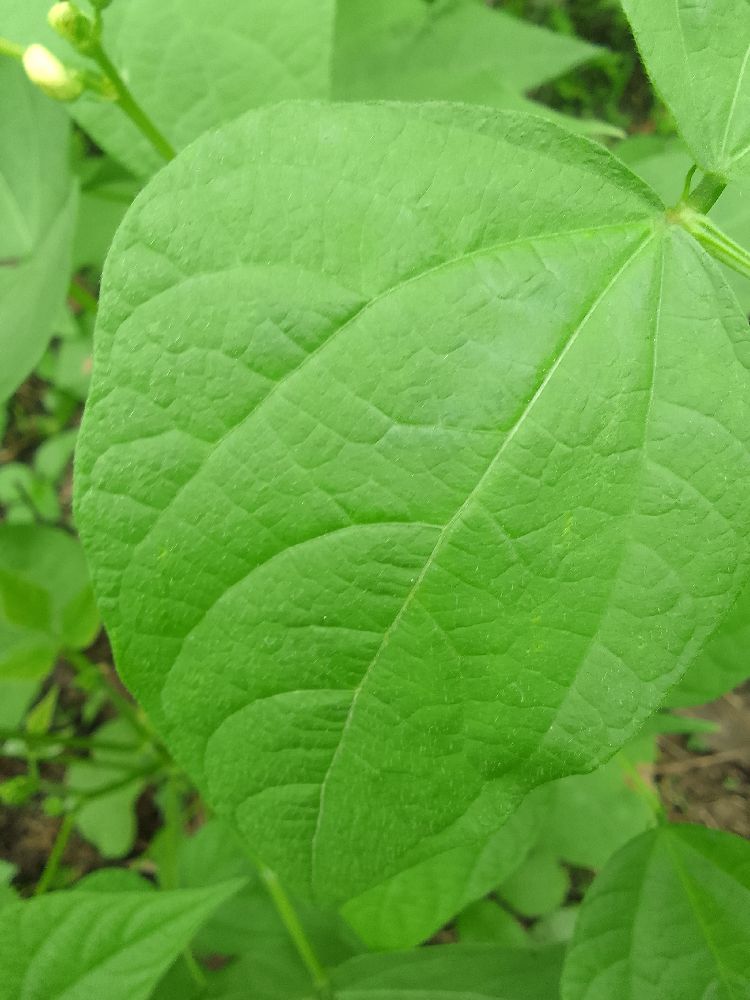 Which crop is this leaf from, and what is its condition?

common bean, healthy
